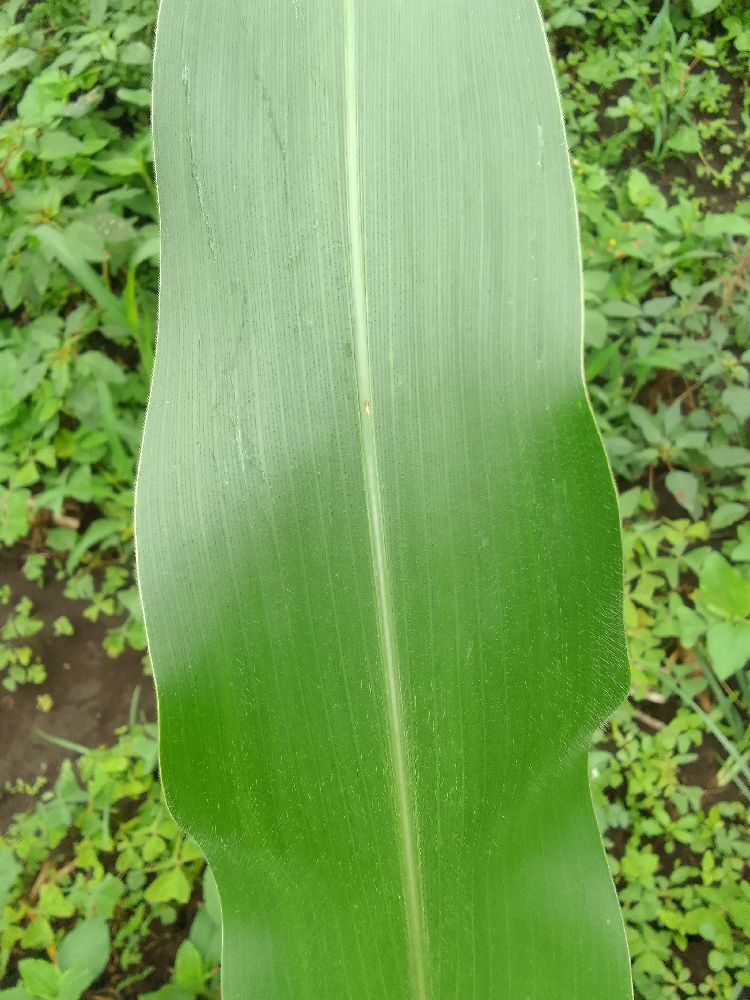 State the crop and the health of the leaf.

maize, healthy
